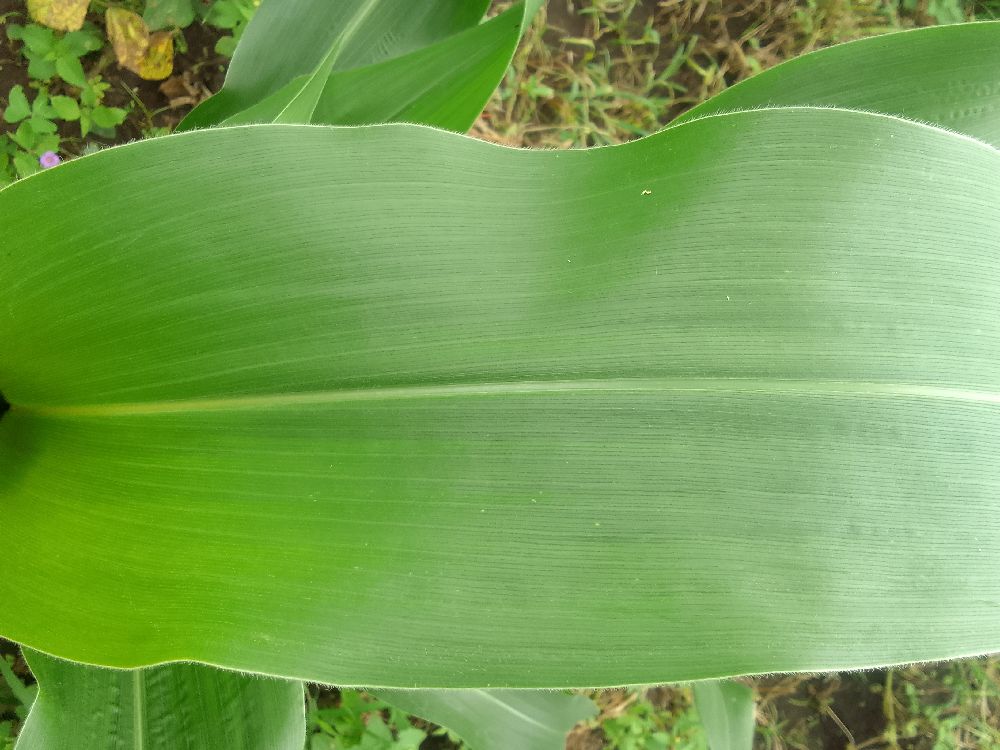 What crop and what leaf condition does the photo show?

maize, healthy
